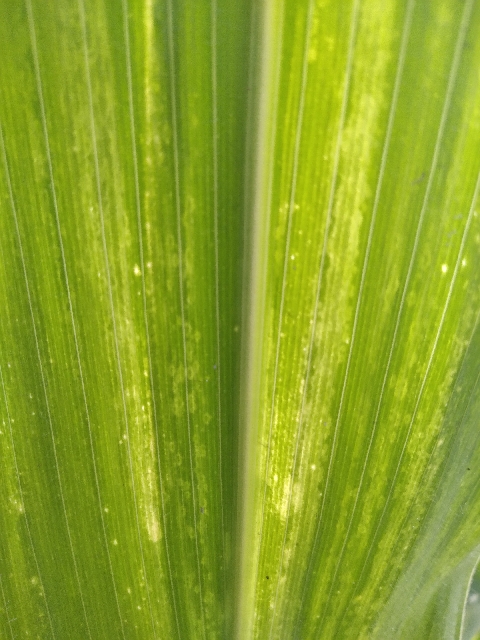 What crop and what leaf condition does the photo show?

maize, maize lethal necrosis
